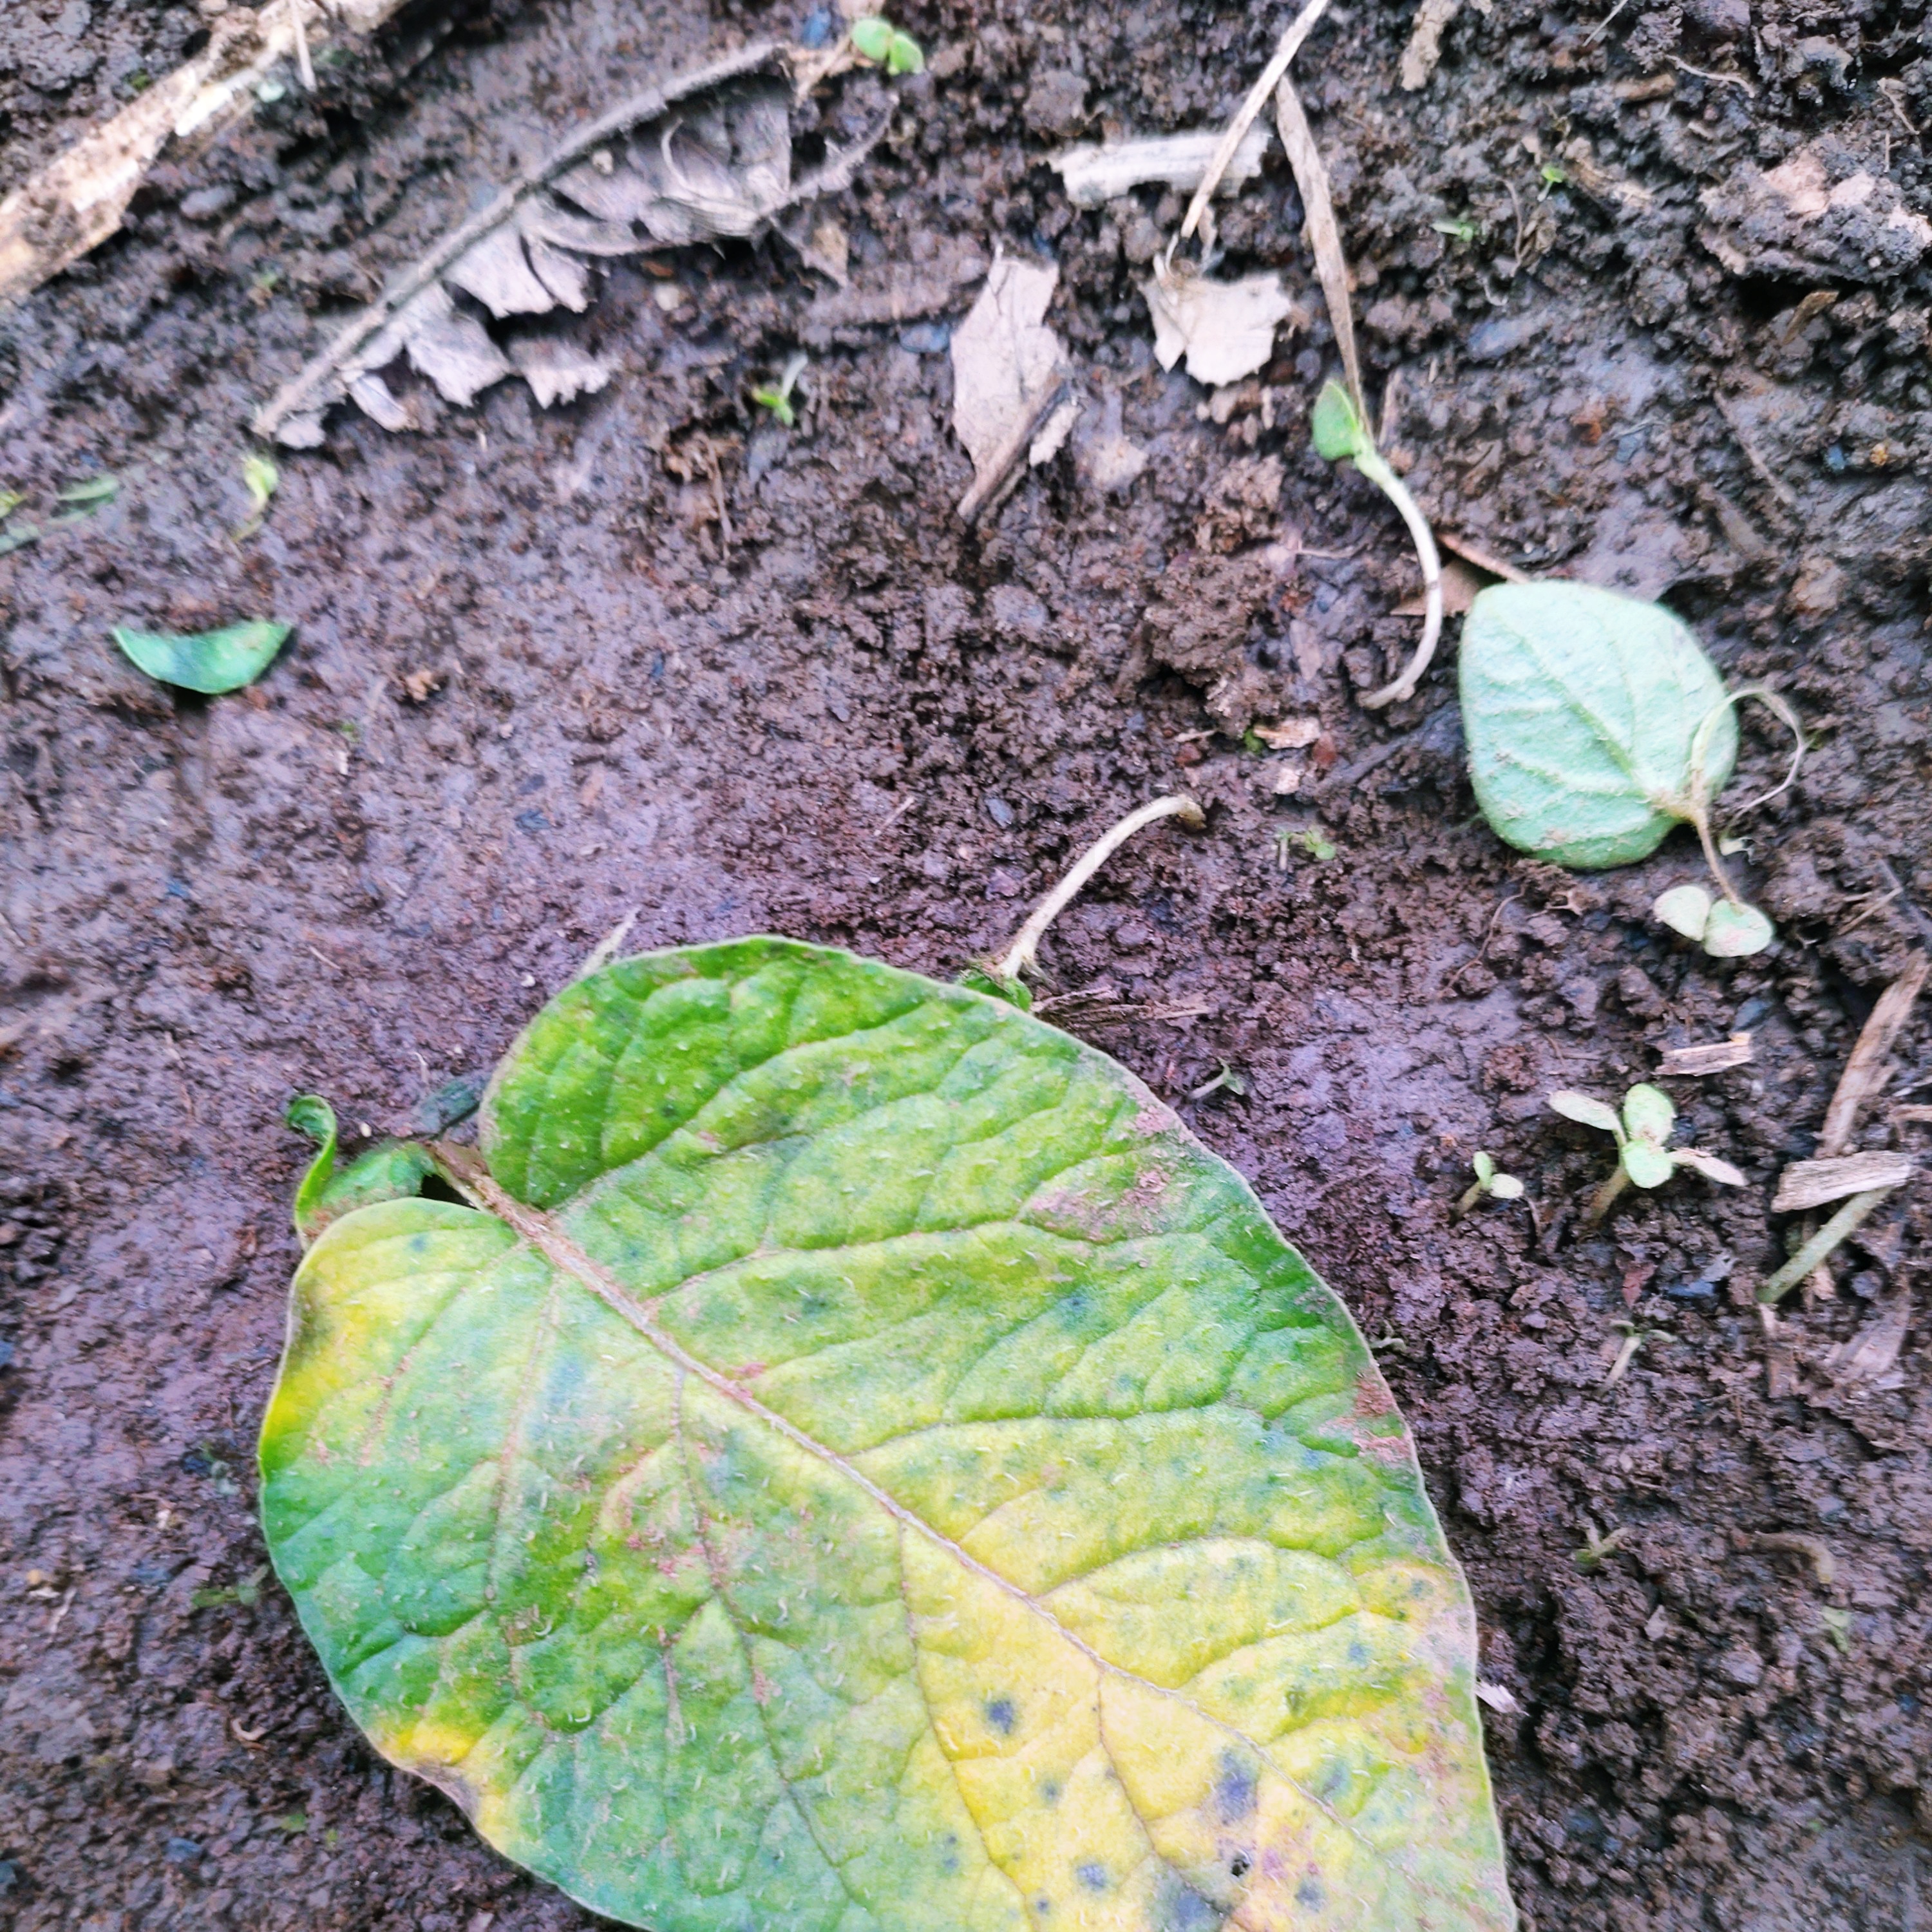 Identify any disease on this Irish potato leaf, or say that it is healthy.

late blight
